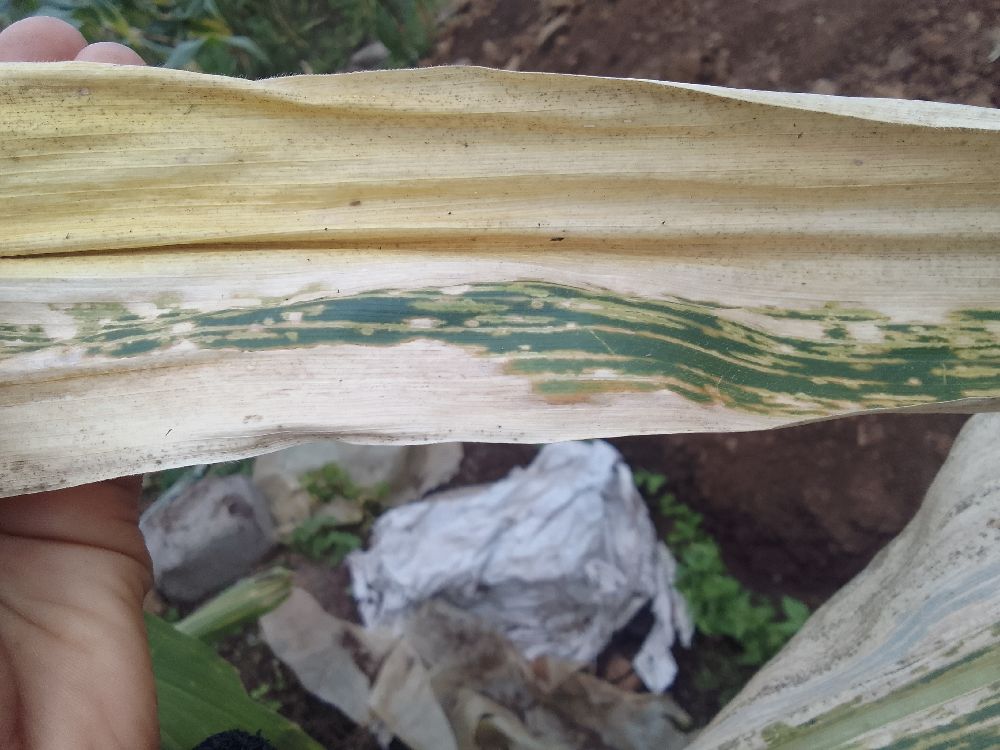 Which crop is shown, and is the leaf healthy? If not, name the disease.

maize, maize lethal necrosis
